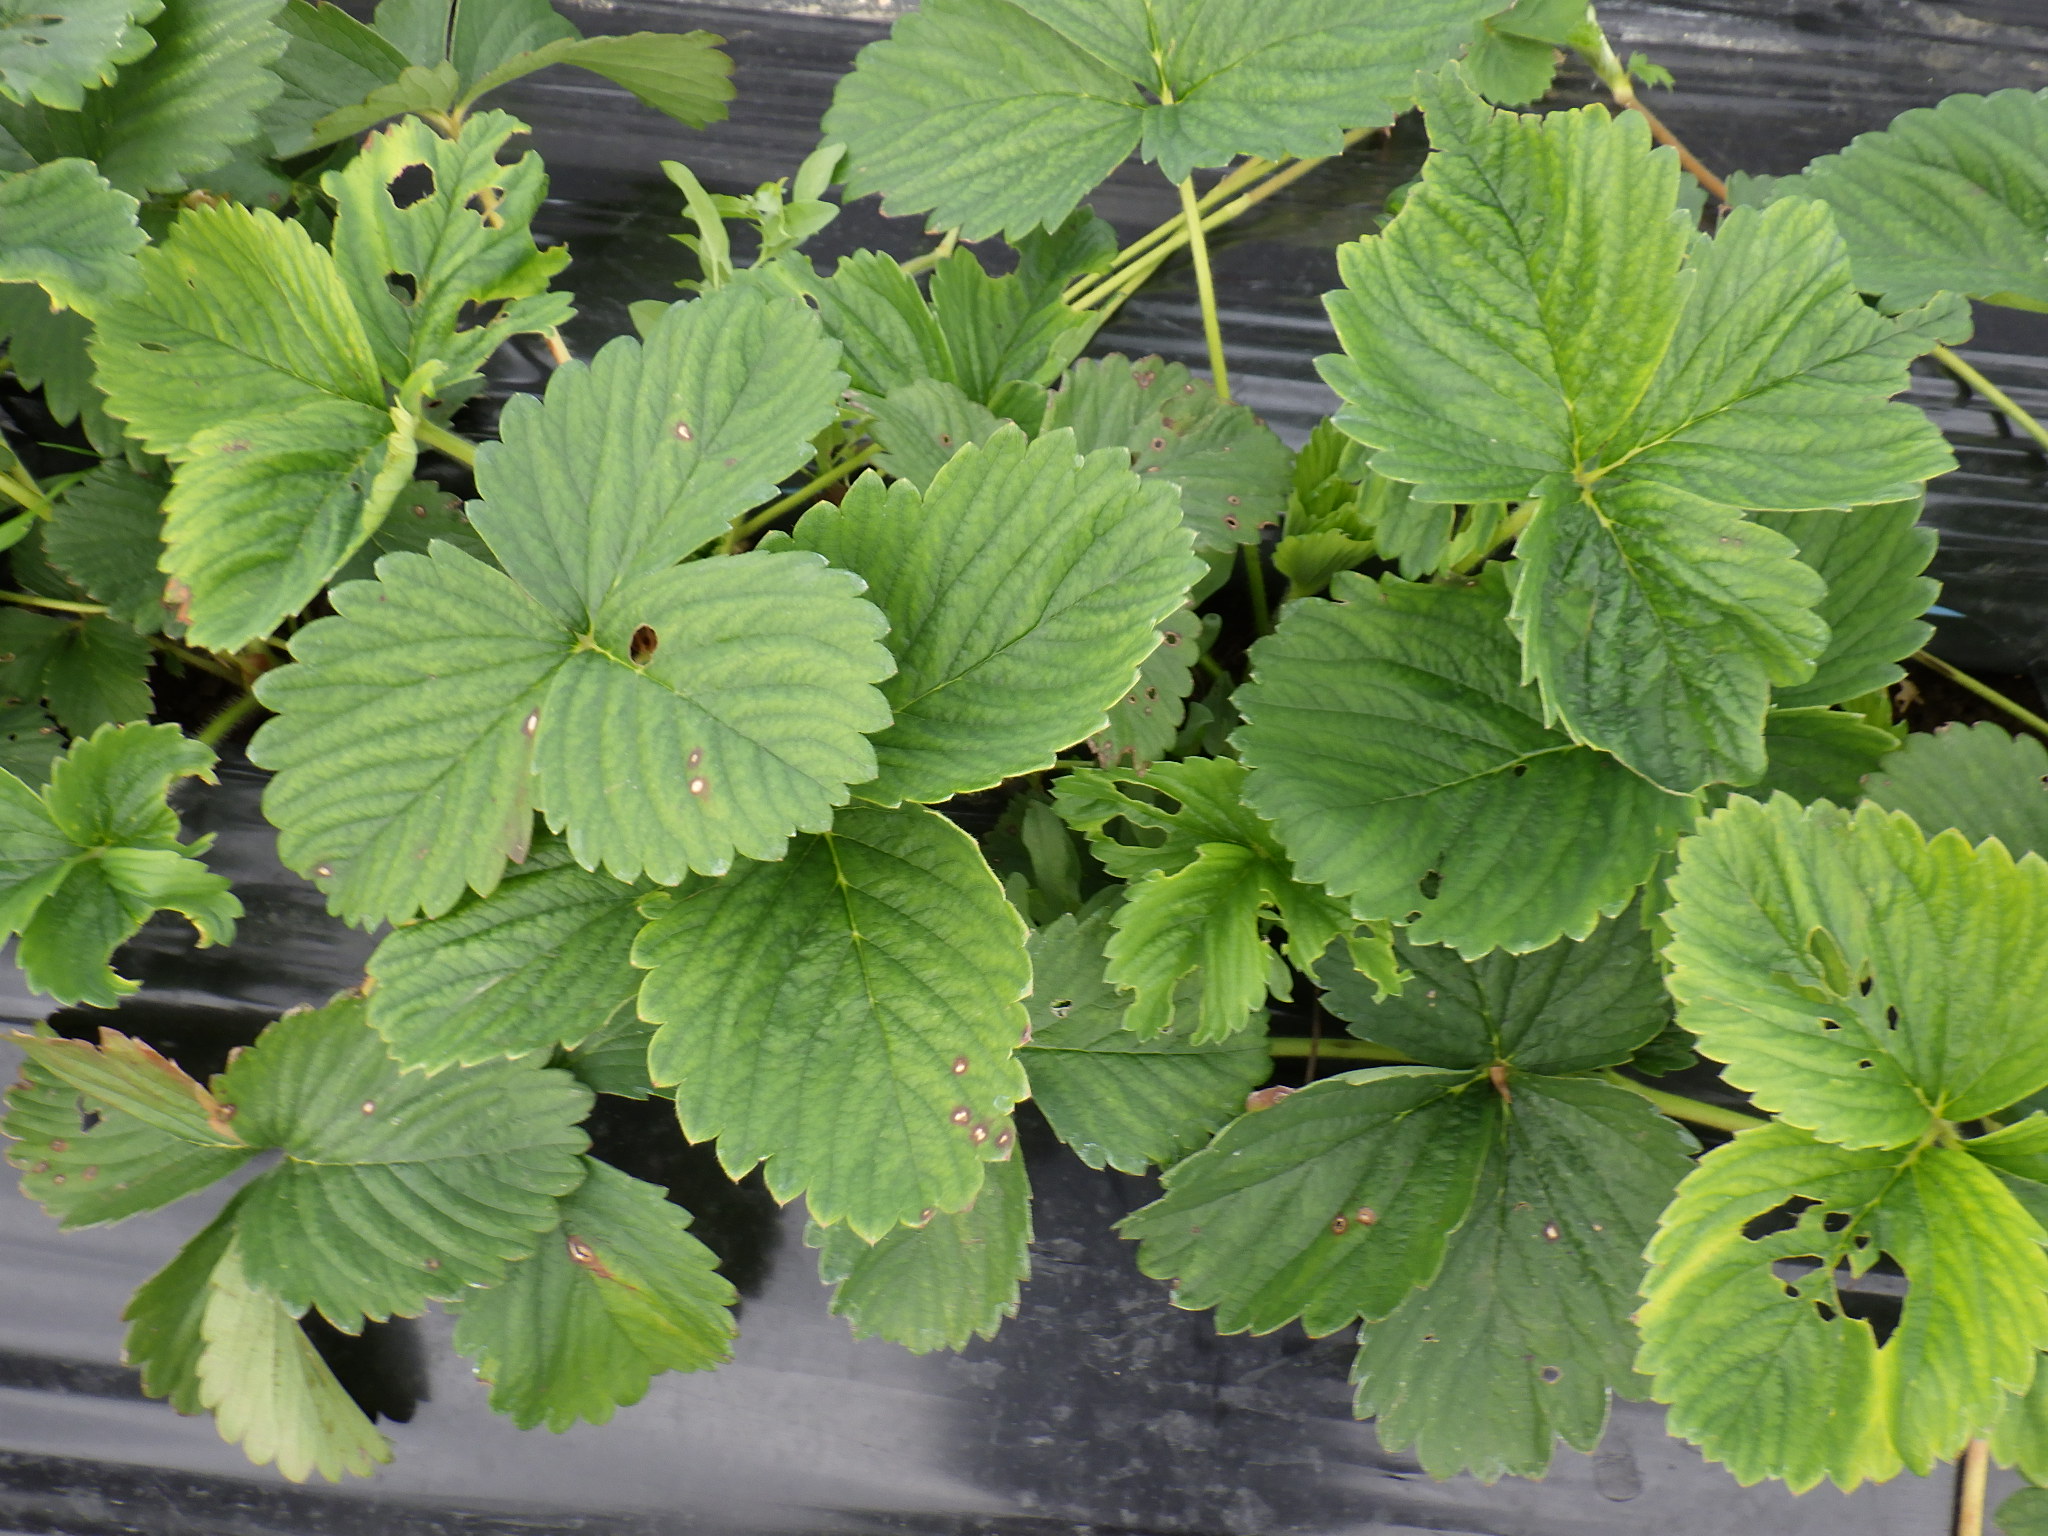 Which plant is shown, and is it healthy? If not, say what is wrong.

strawberry, leaf spot, phytophagous
